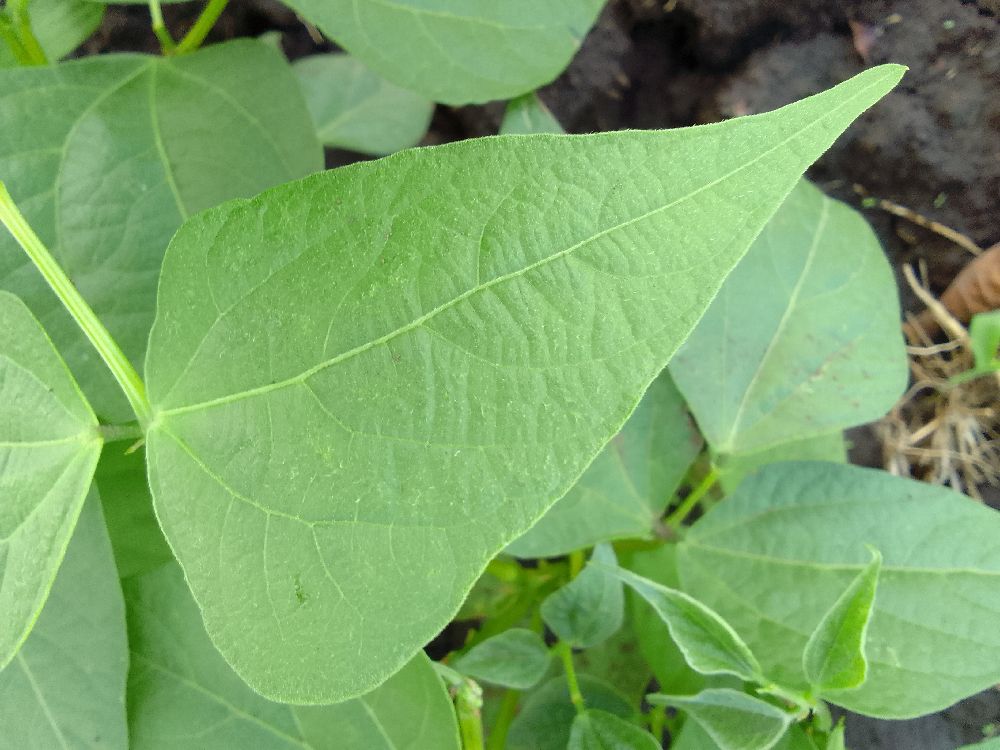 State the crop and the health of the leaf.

common bean, healthy
